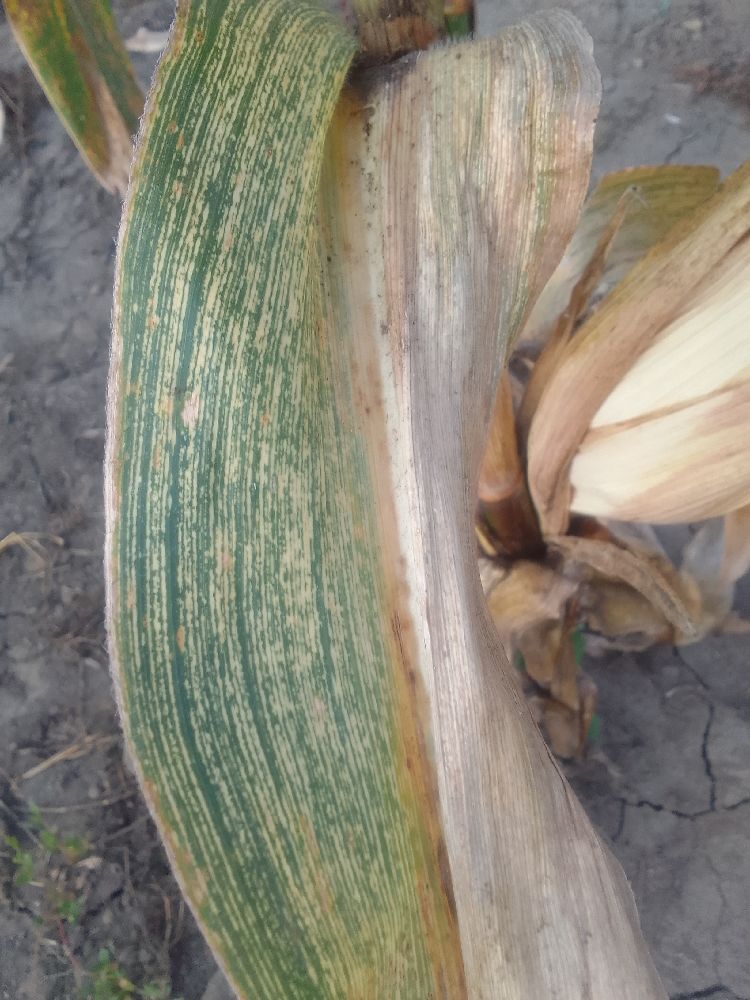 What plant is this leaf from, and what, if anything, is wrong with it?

maize, maize streak virus
